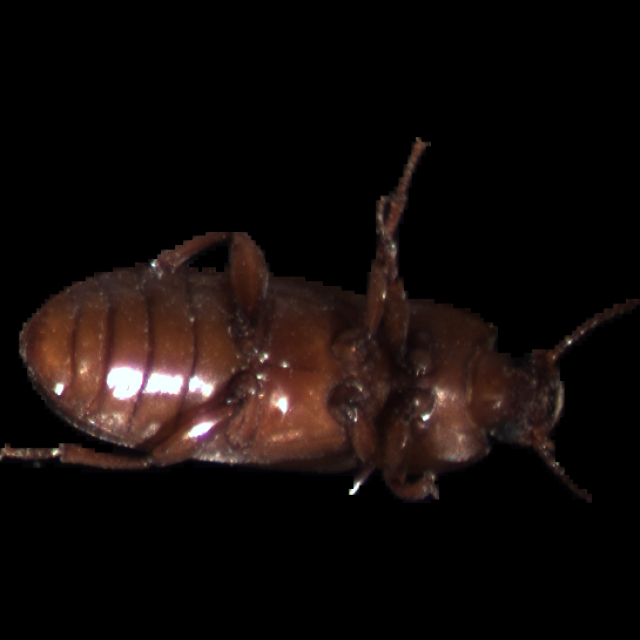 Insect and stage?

mealworm beetle
